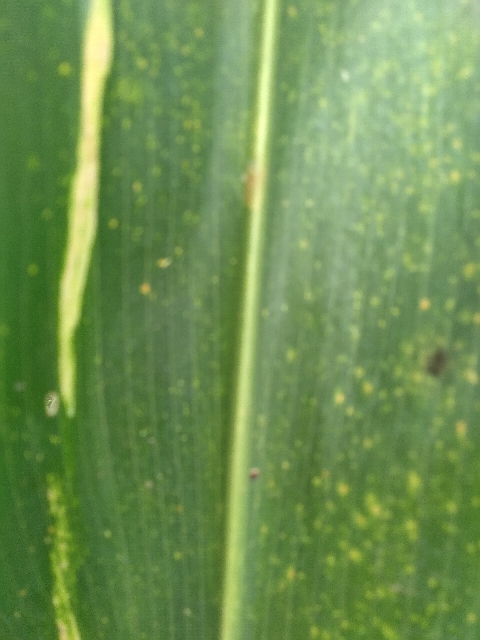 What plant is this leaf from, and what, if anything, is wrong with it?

maize, maize lethal necrosis
